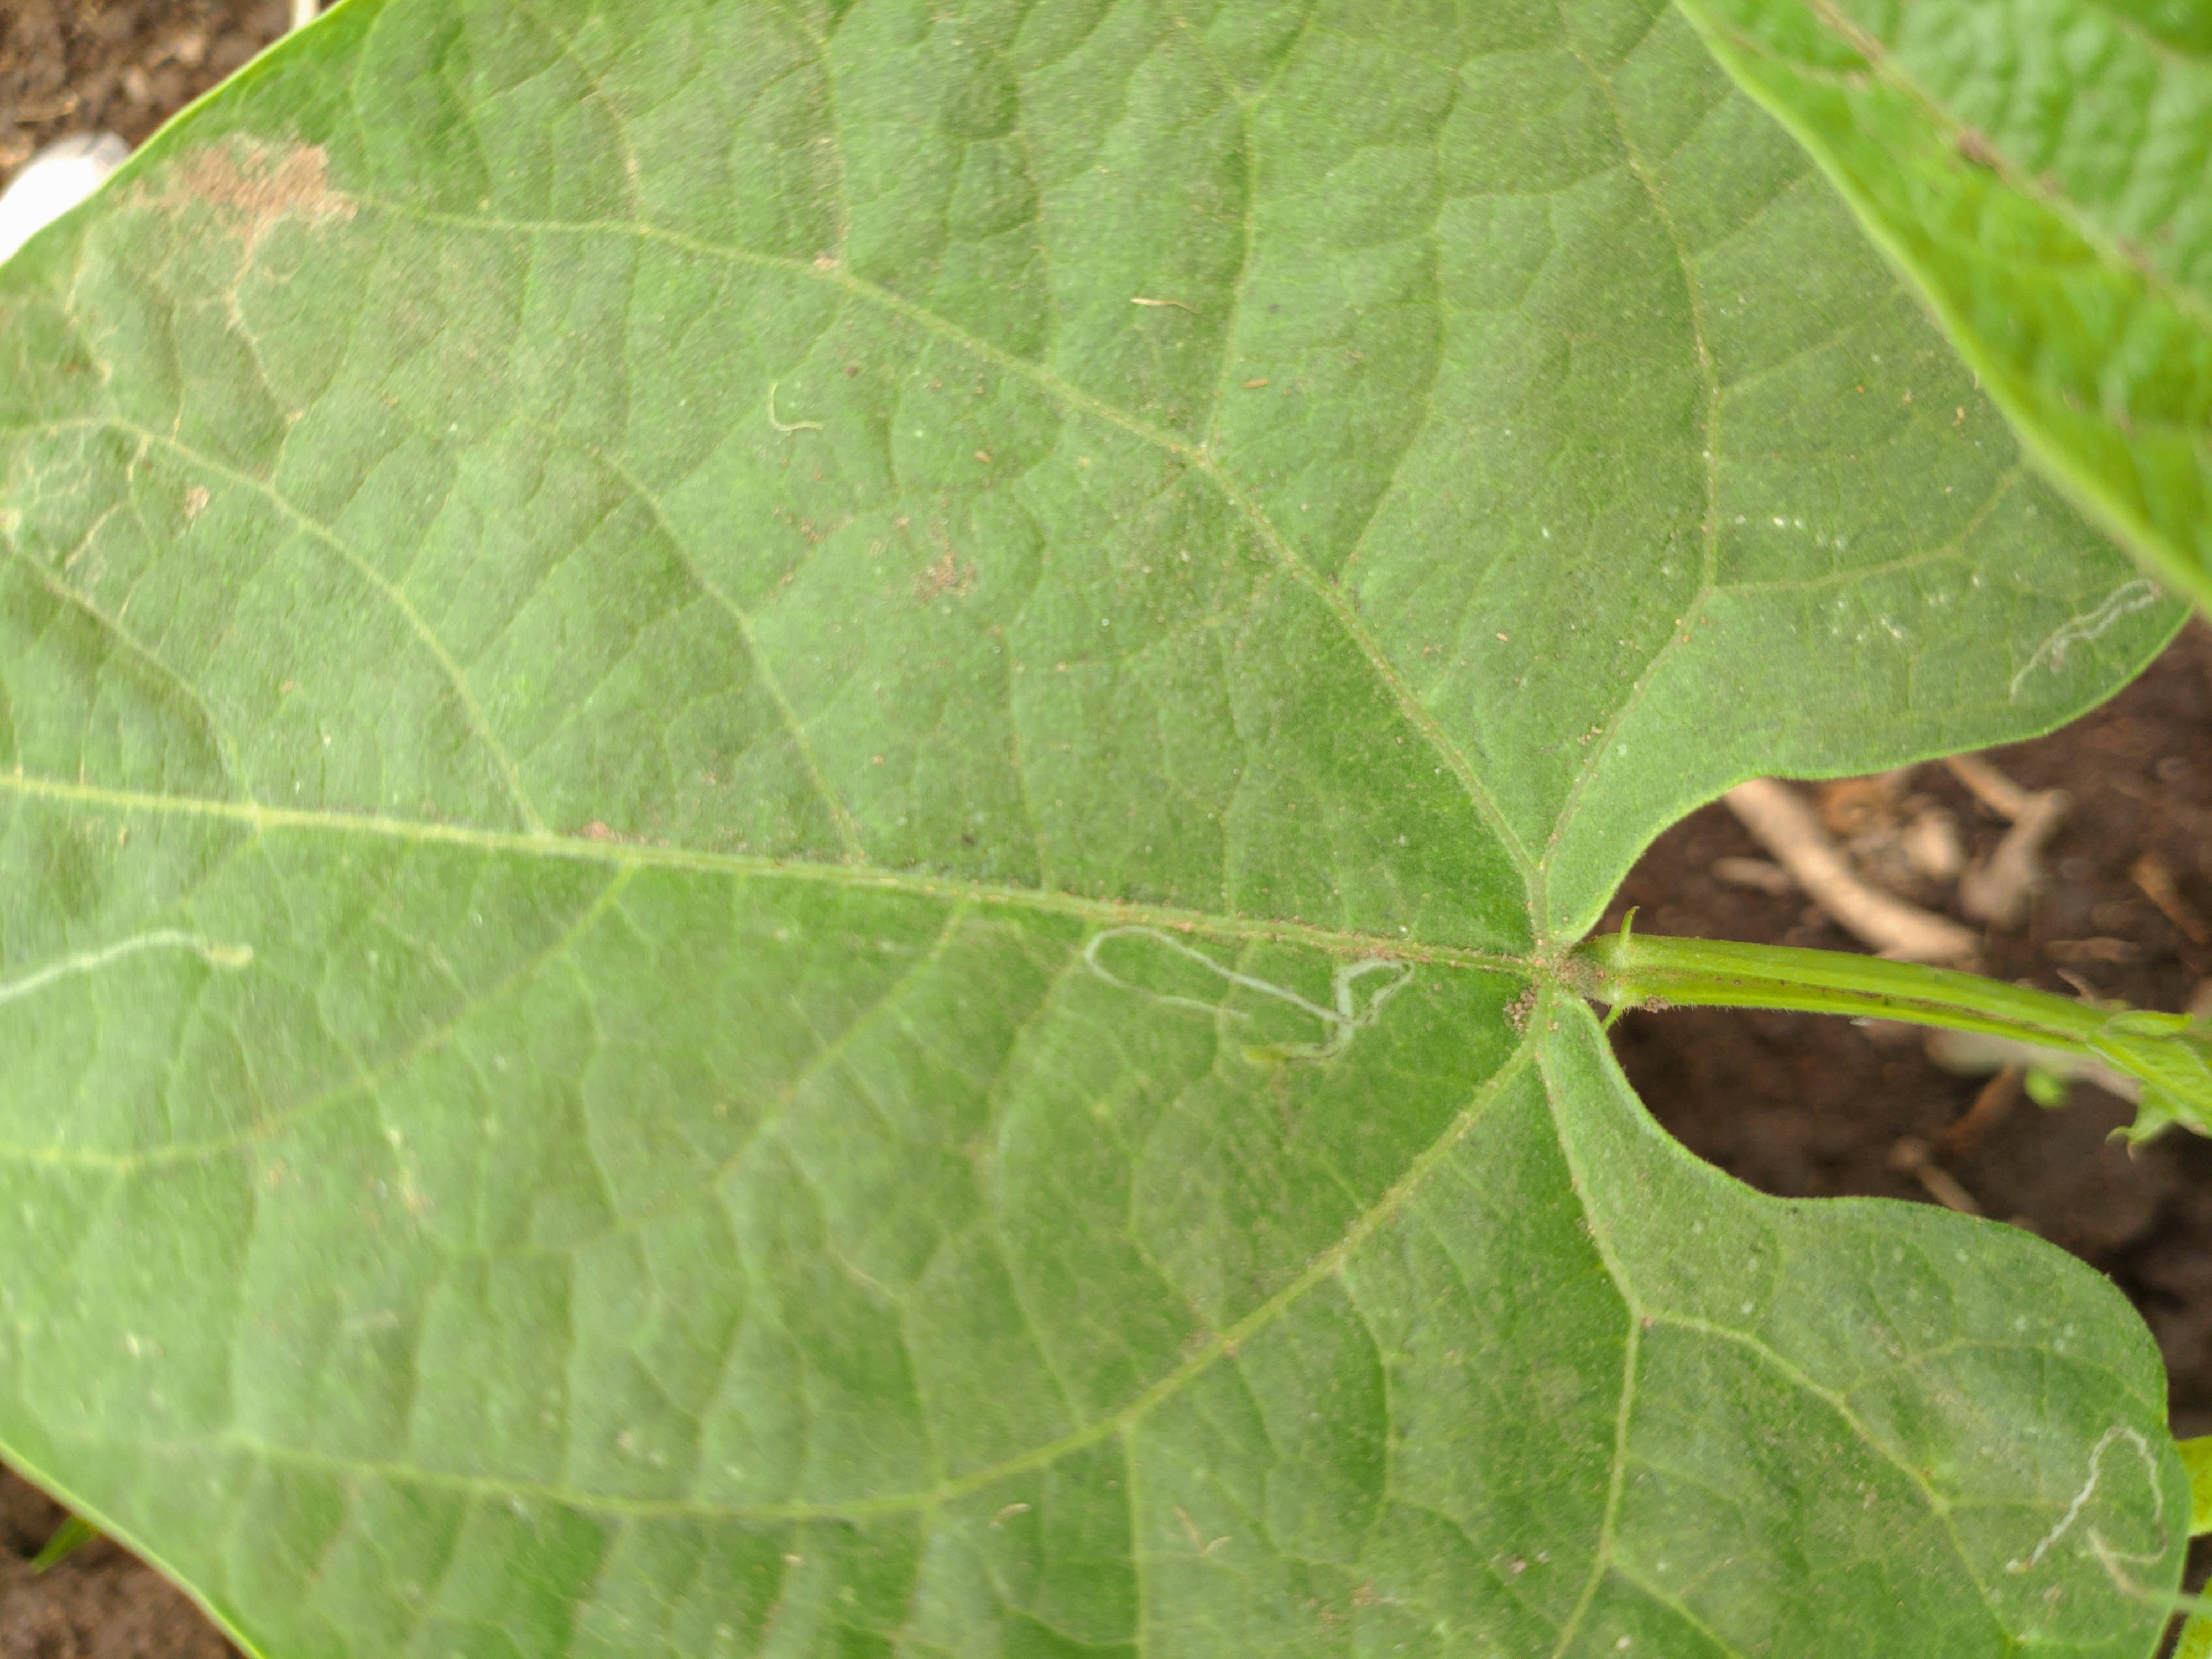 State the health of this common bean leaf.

healthy
